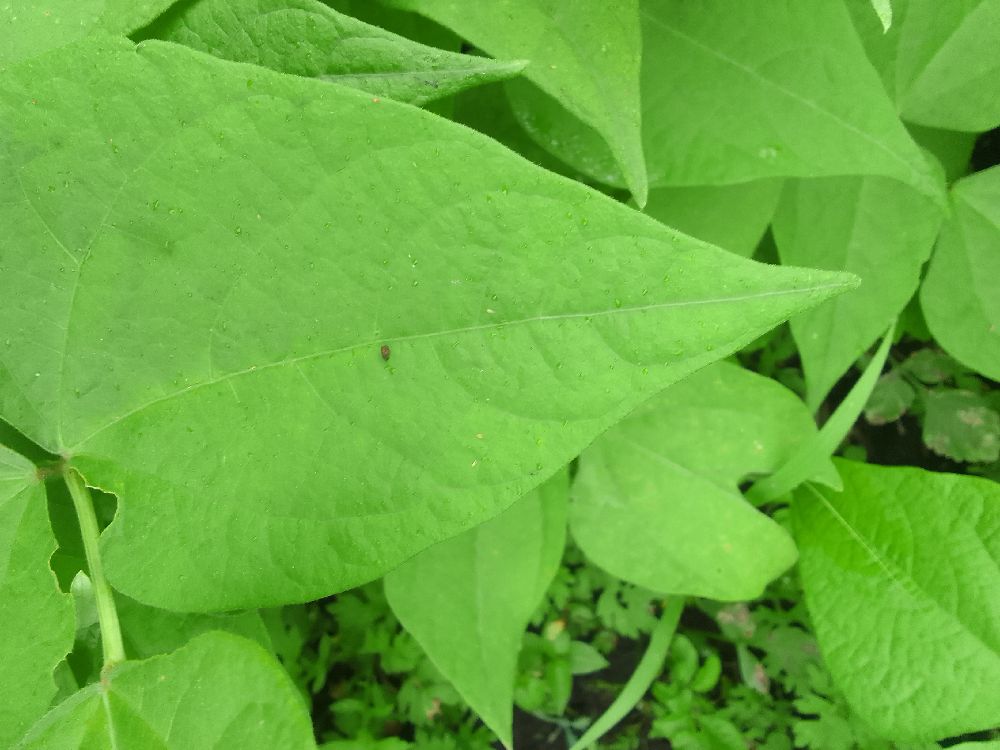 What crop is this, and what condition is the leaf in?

common bean, healthy
